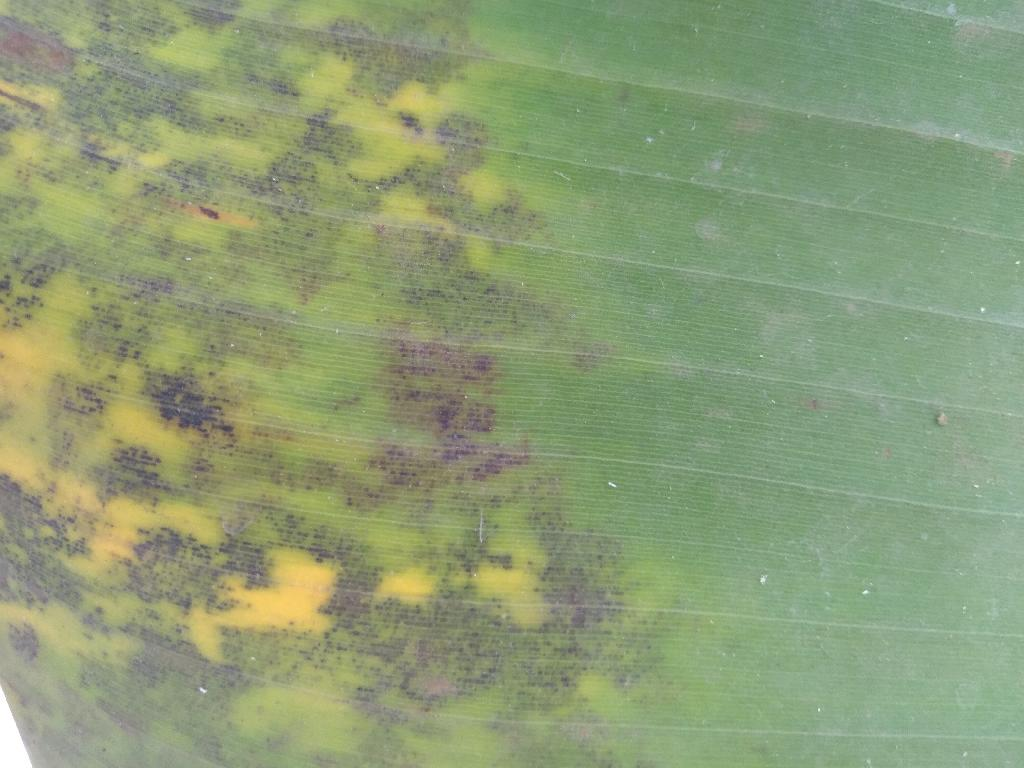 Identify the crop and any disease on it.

banana, black sigatoka
